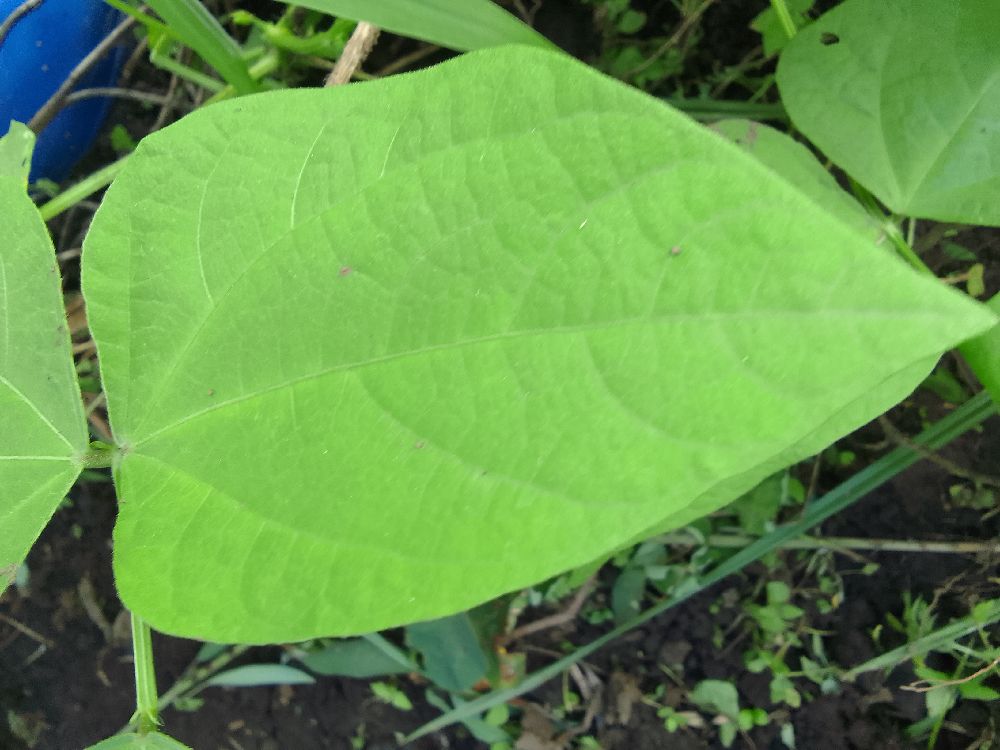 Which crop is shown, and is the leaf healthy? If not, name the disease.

common bean, healthy
